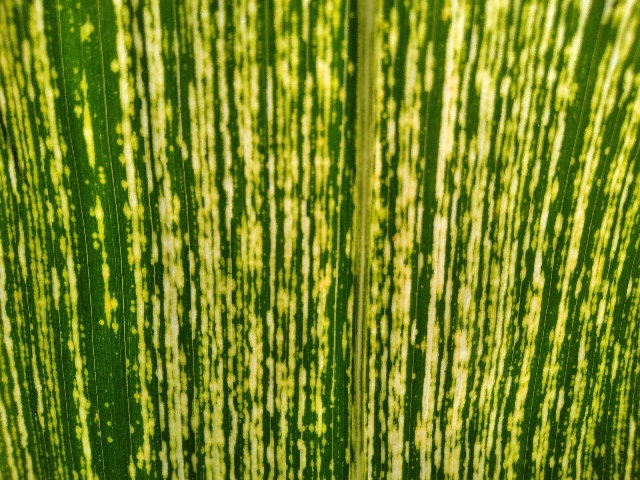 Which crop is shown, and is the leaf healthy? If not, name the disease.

maize, maize streak virus
